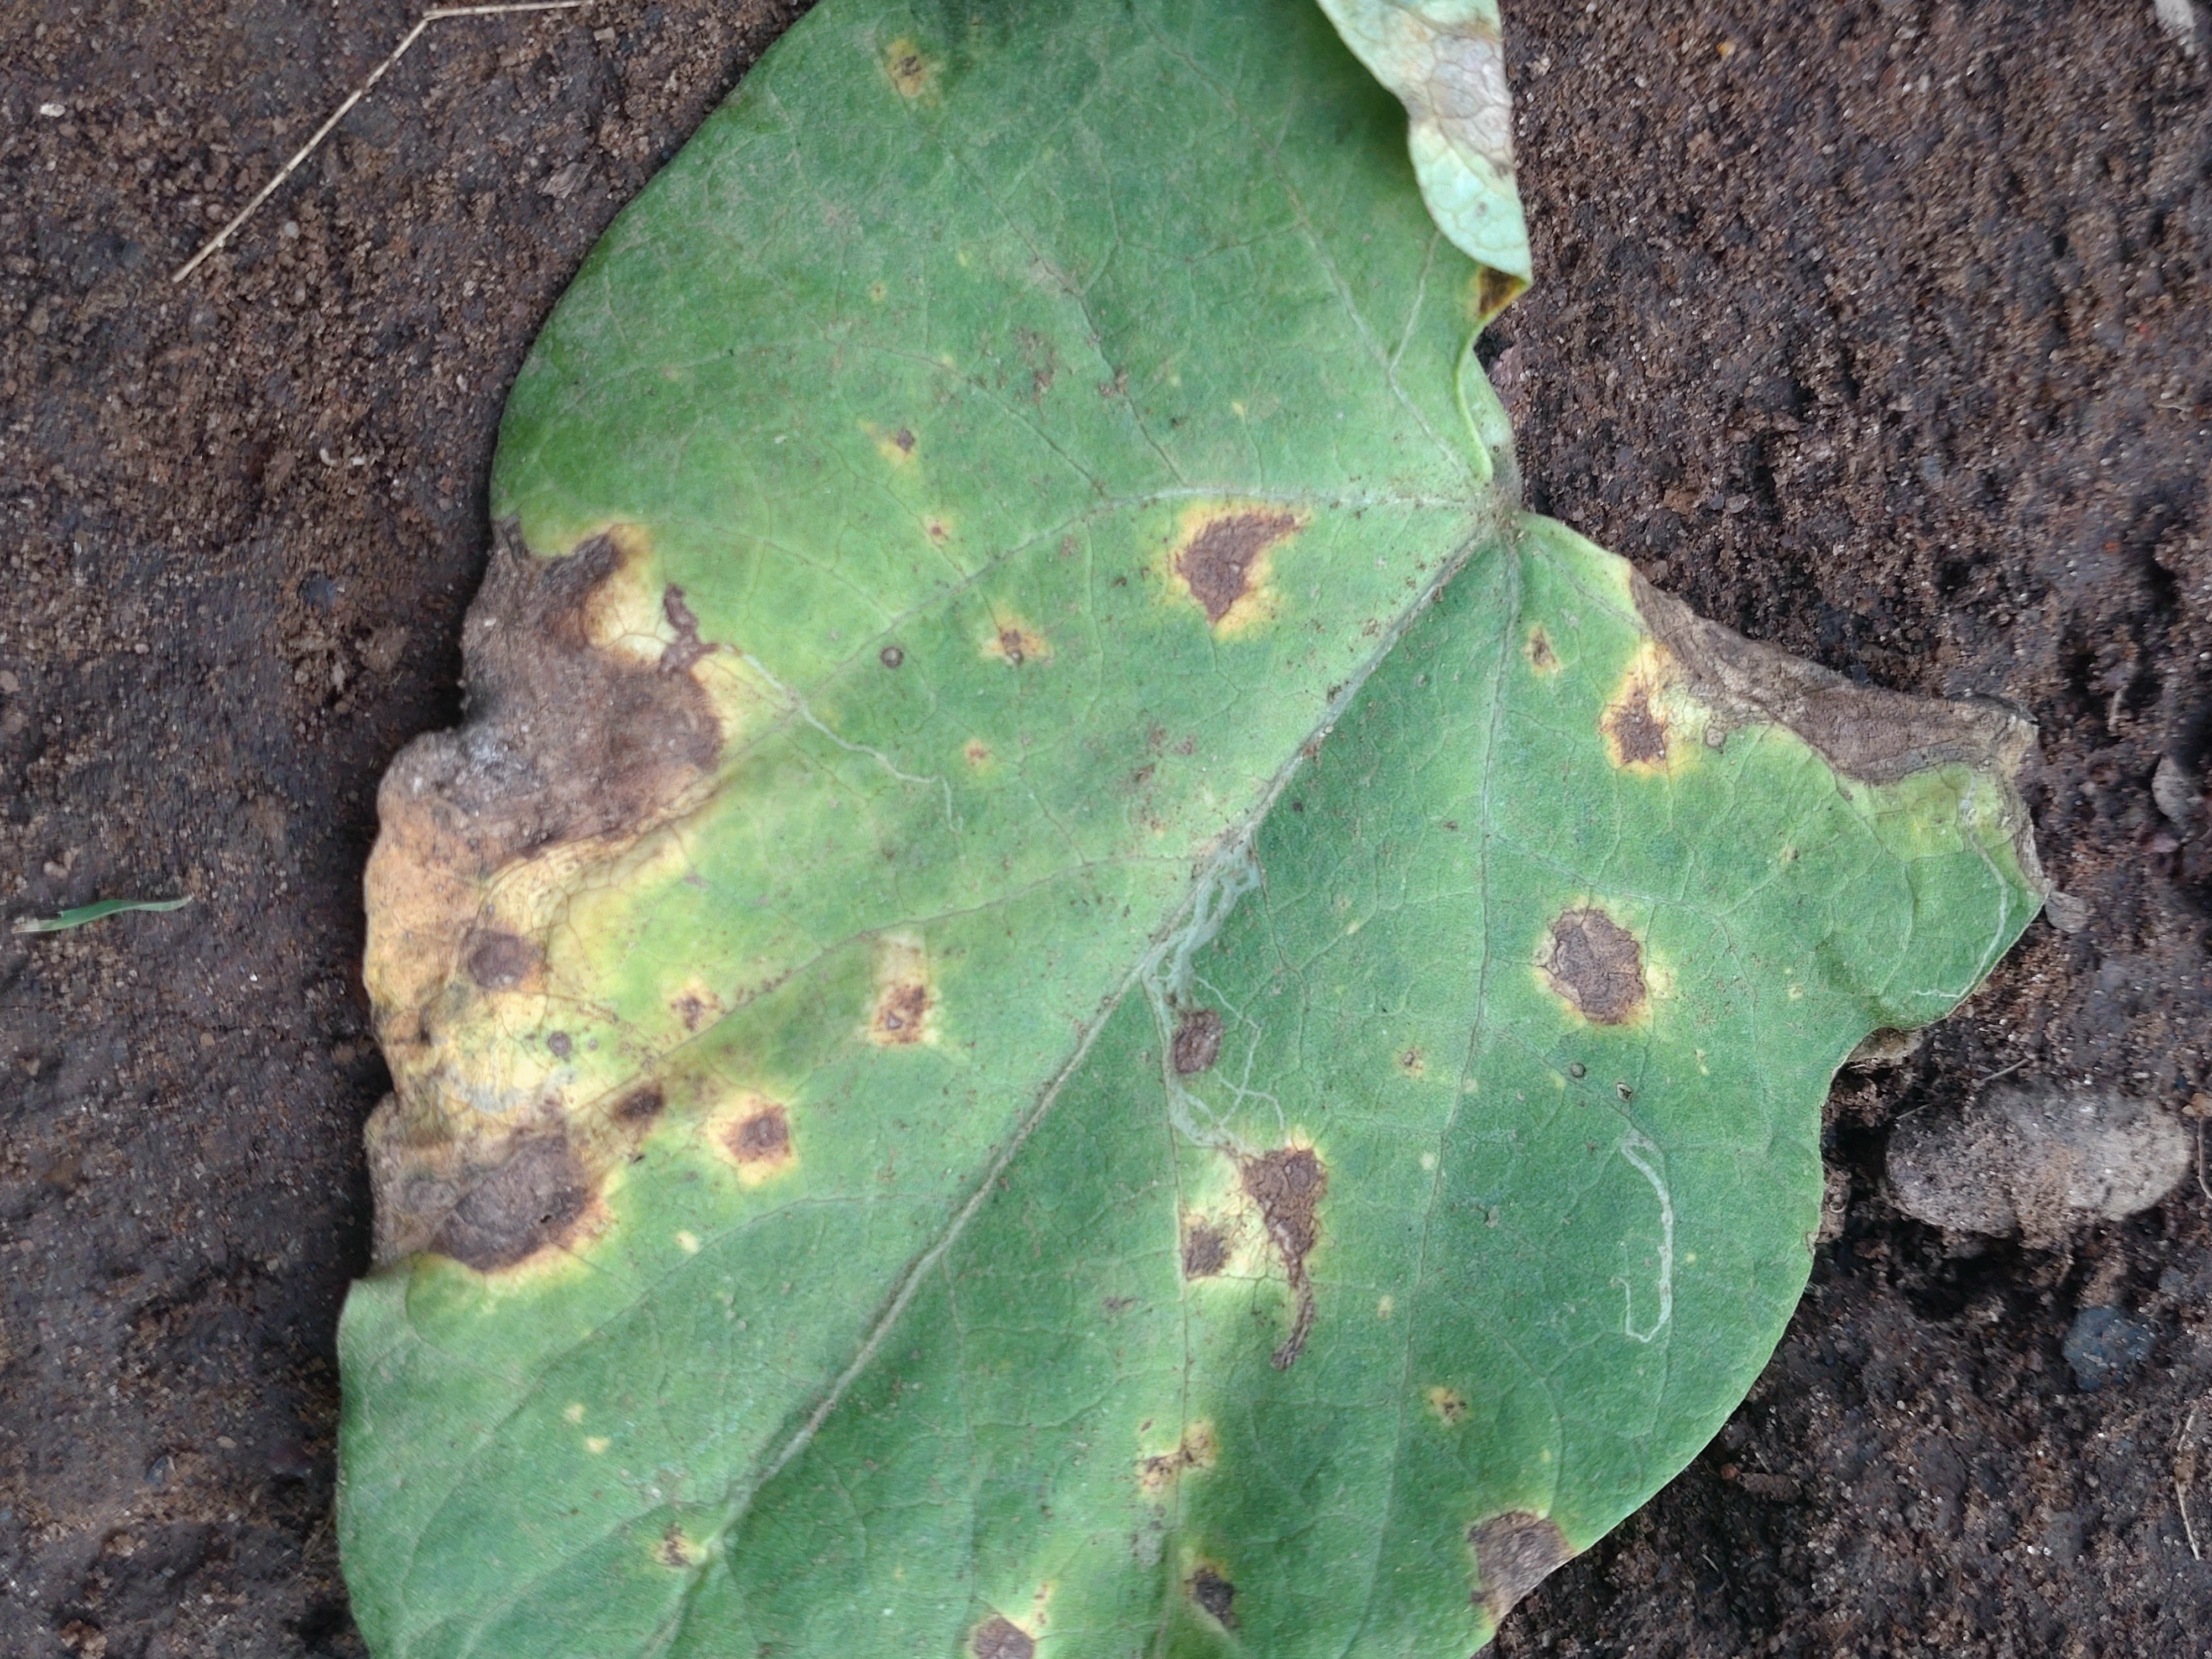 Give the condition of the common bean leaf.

rust
